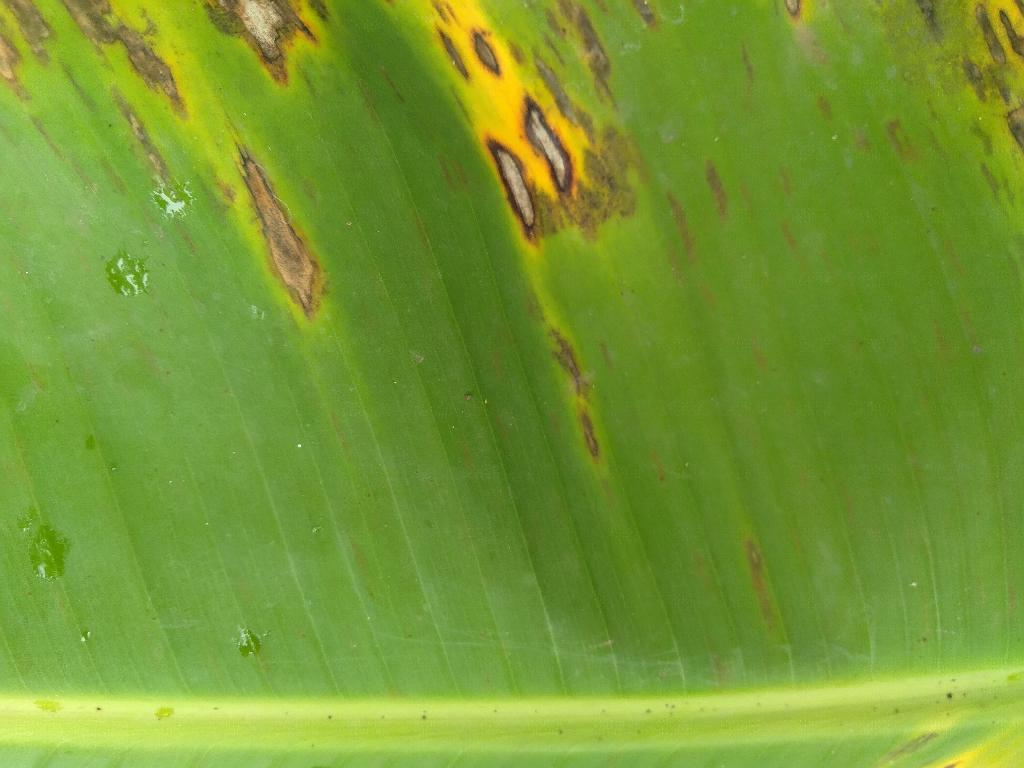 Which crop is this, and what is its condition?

banana, black sigatoka
